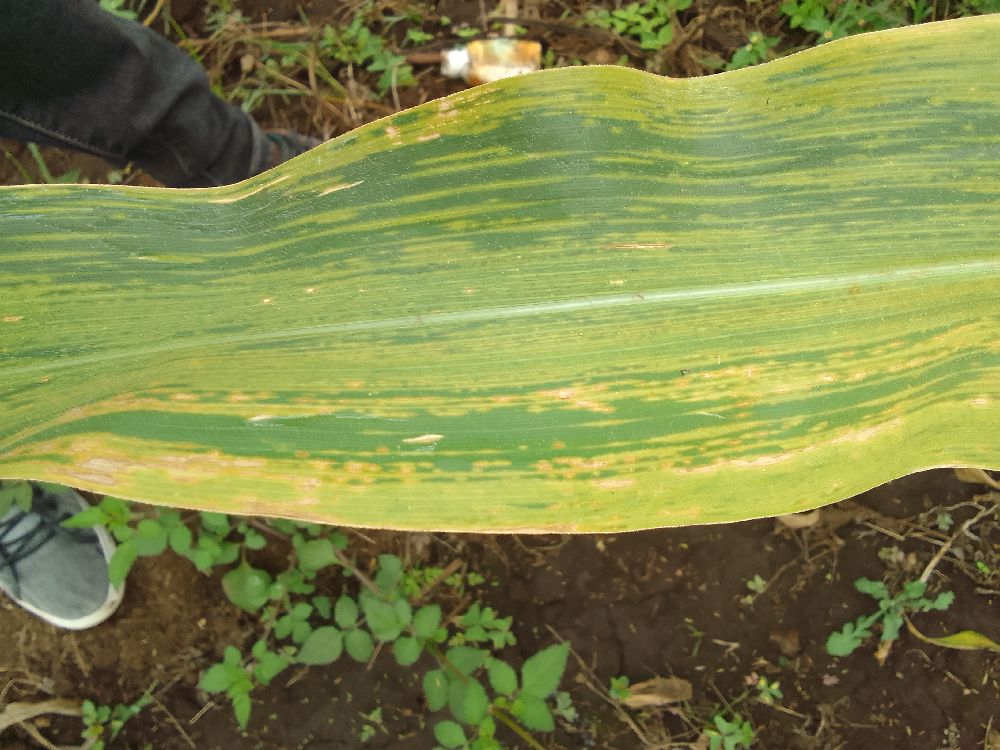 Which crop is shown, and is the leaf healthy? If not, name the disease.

maize, maize lethal necrosis
